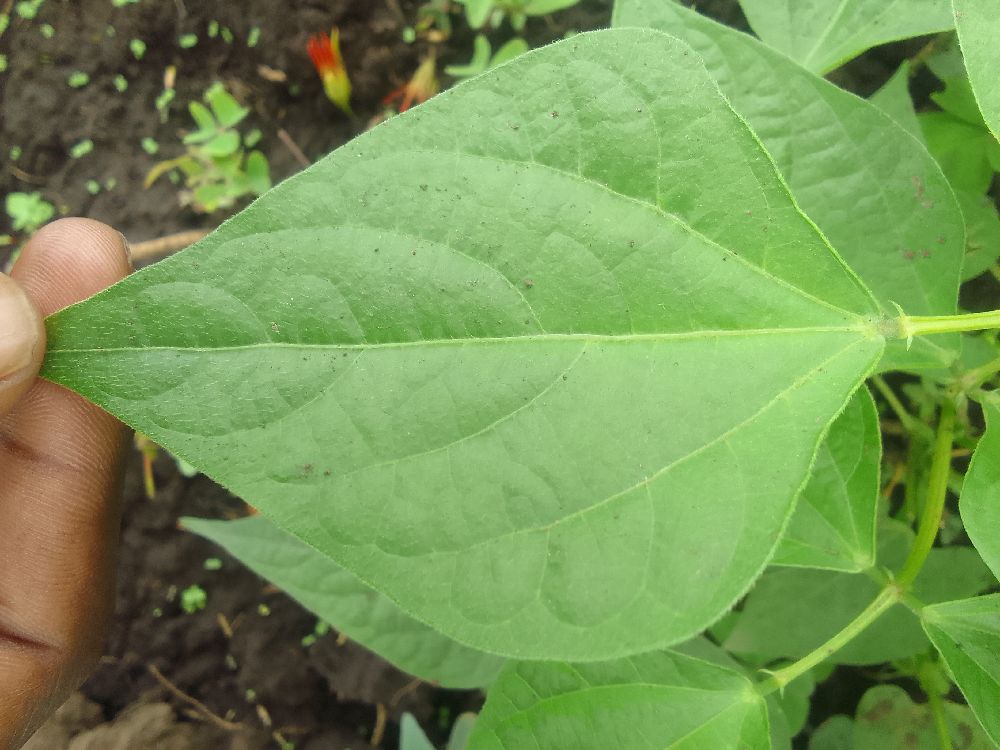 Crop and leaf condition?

common bean, healthy
